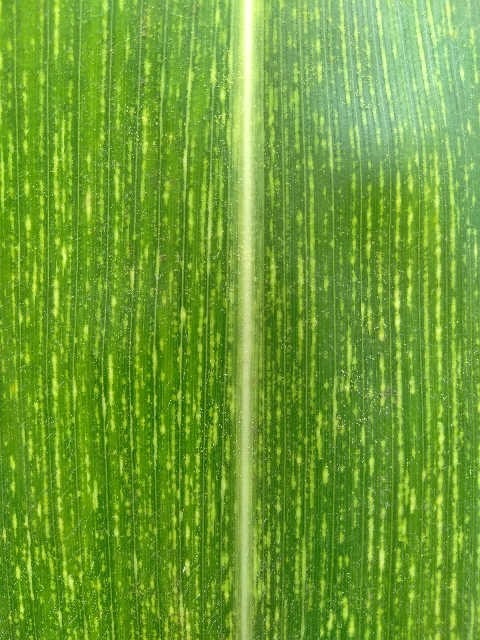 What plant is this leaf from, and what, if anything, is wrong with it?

maize, maize streak virus
